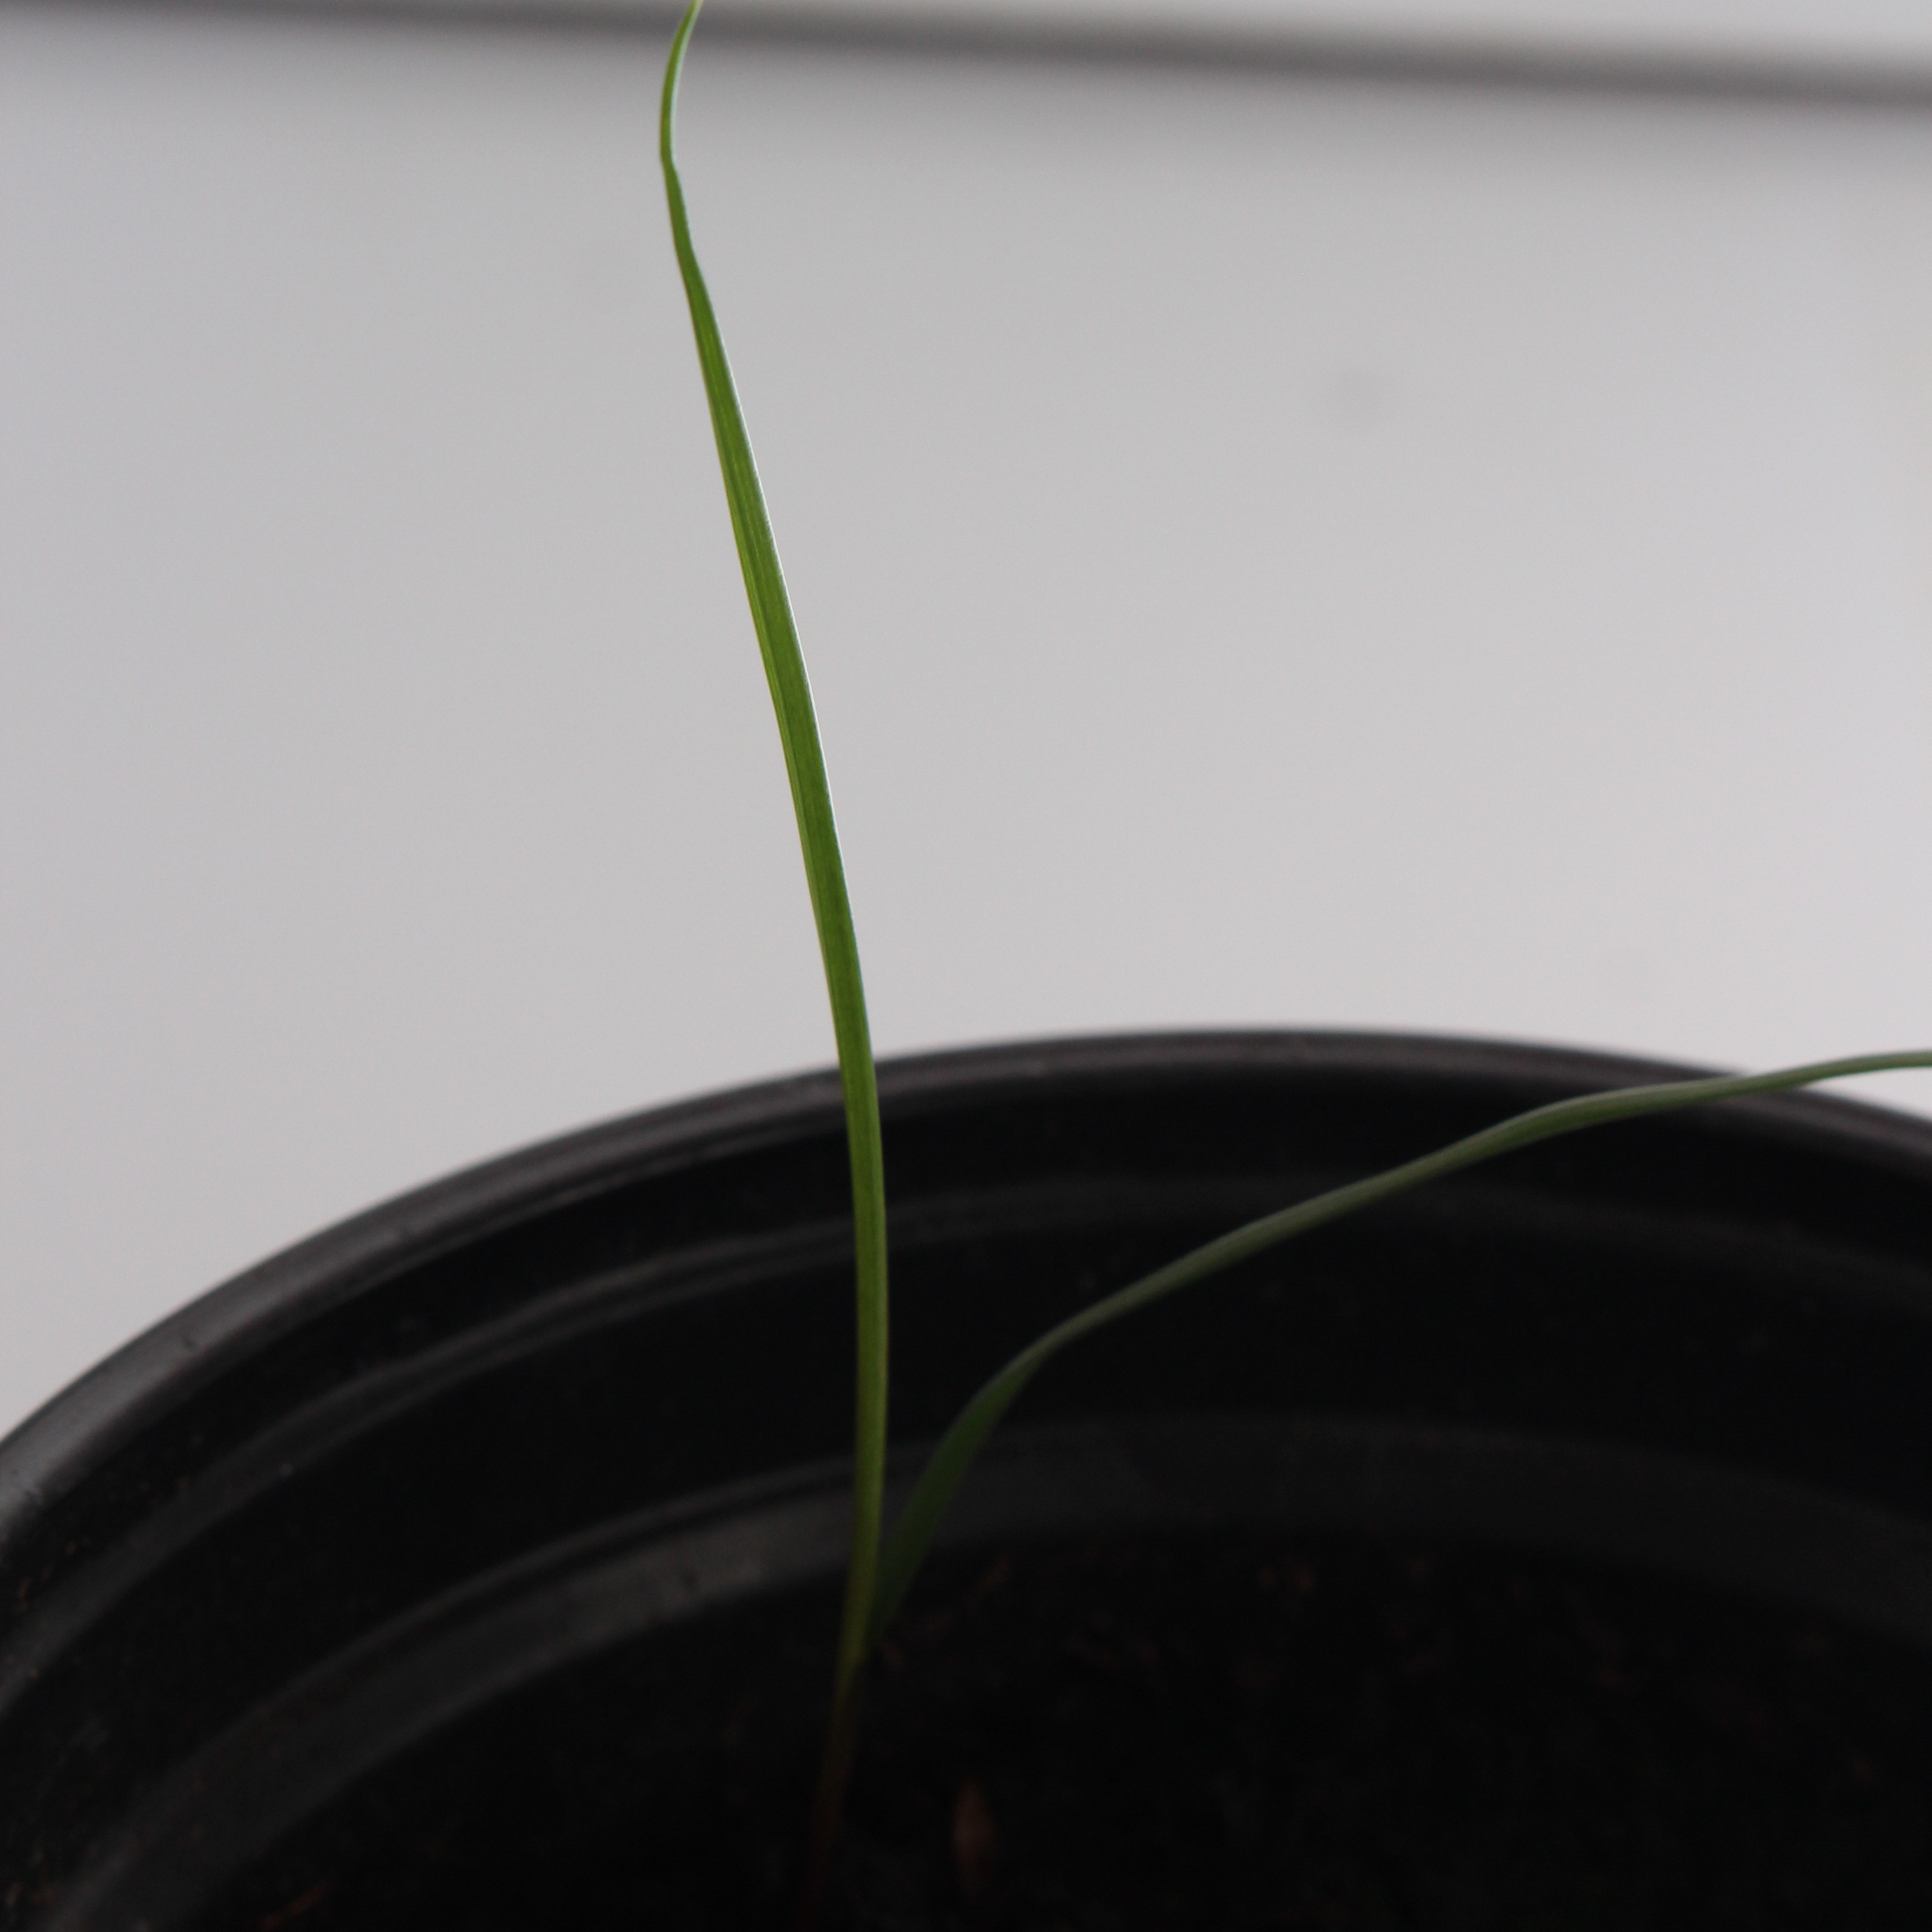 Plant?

Lolium multiflorum
